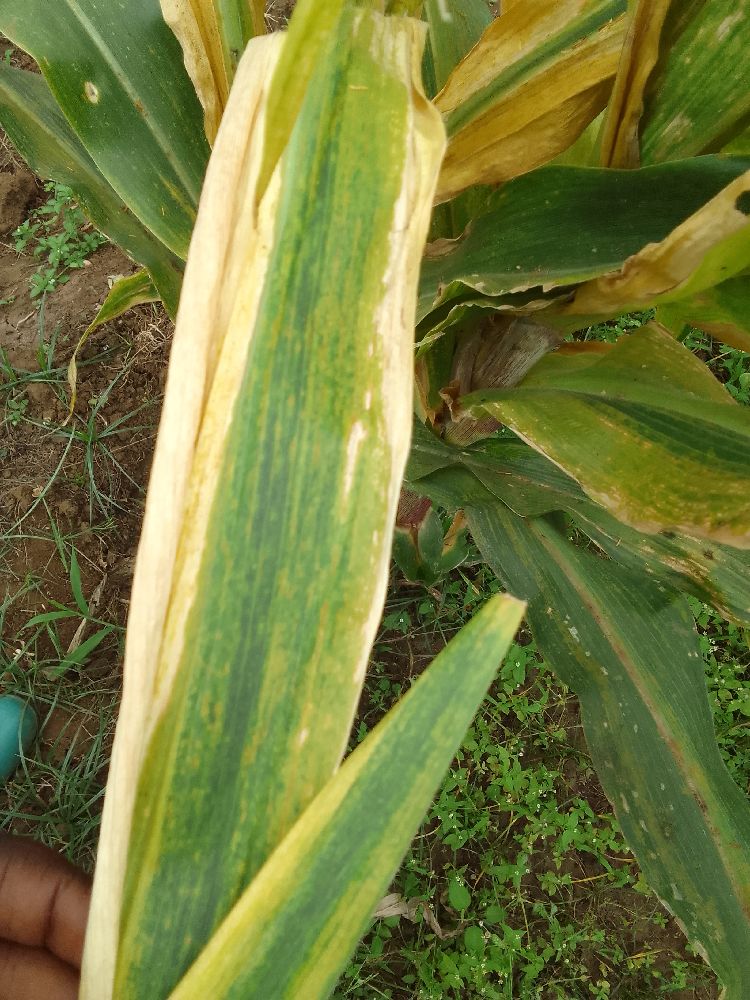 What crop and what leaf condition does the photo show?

maize, maize lethal necrosis
